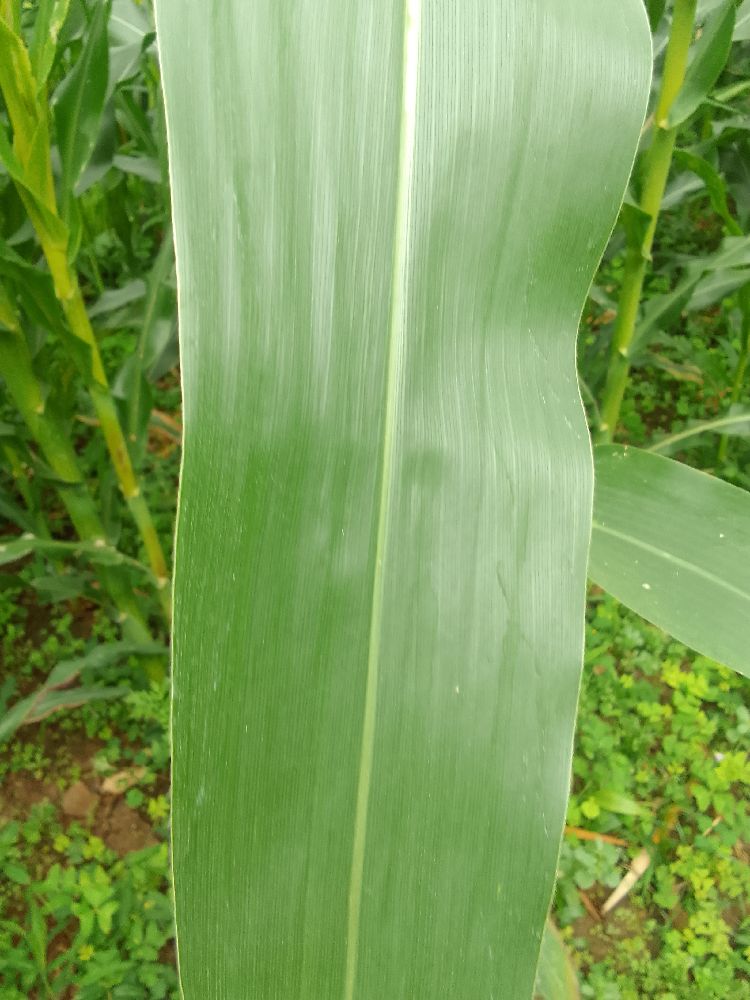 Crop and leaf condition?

maize, healthy
